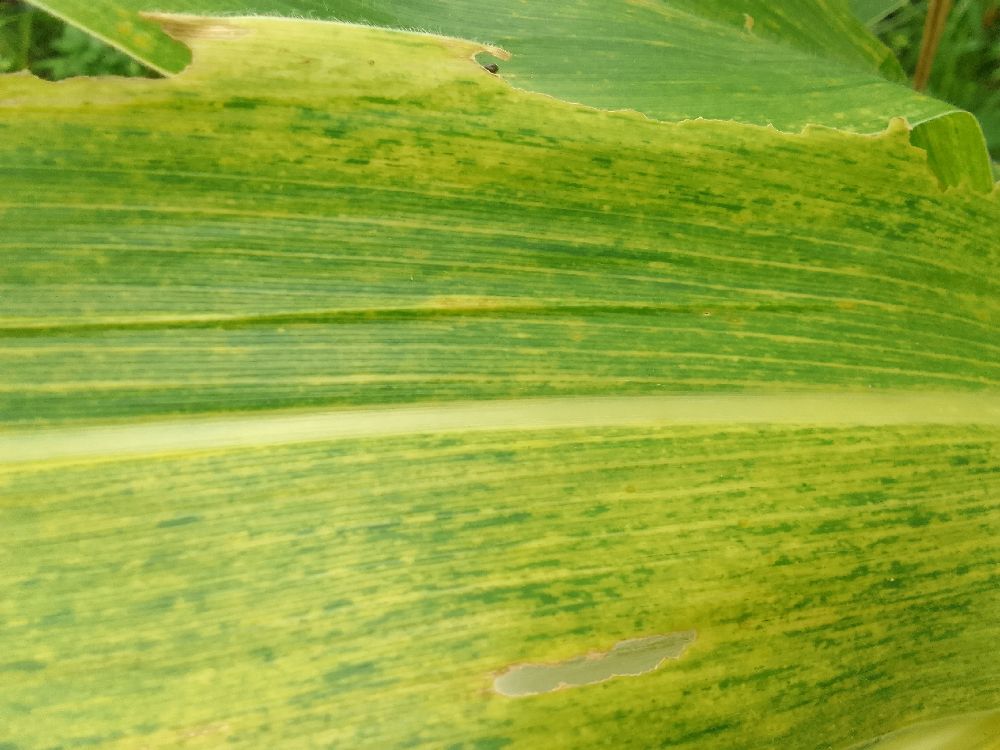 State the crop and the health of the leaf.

maize, maize lethal necrosis
